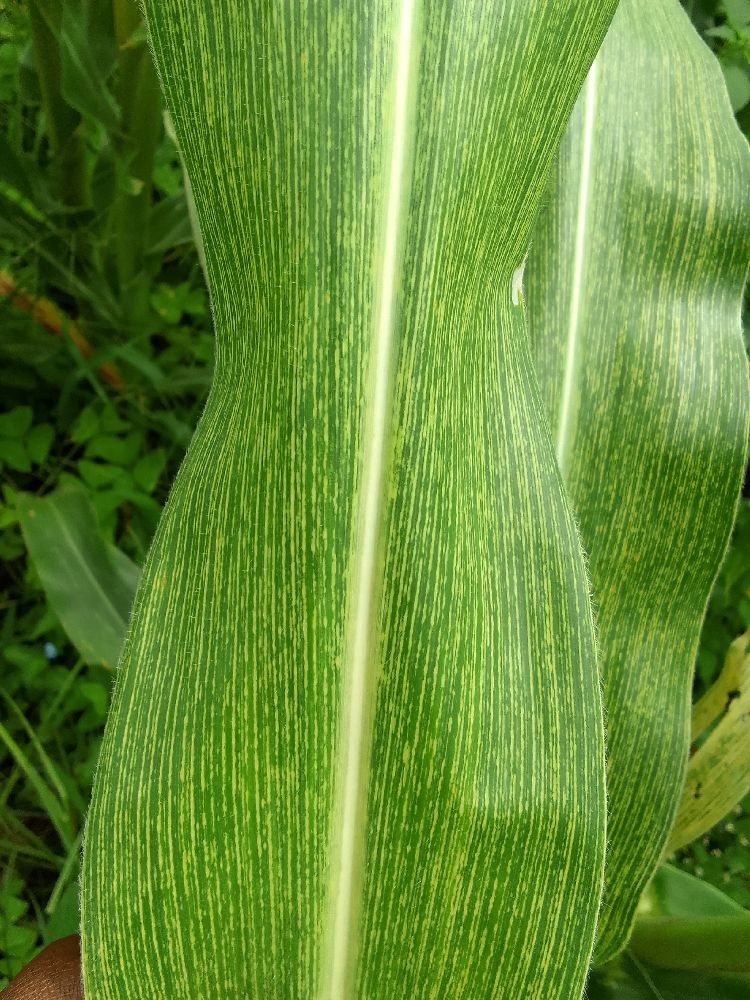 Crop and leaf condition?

maize, maize streak virus
